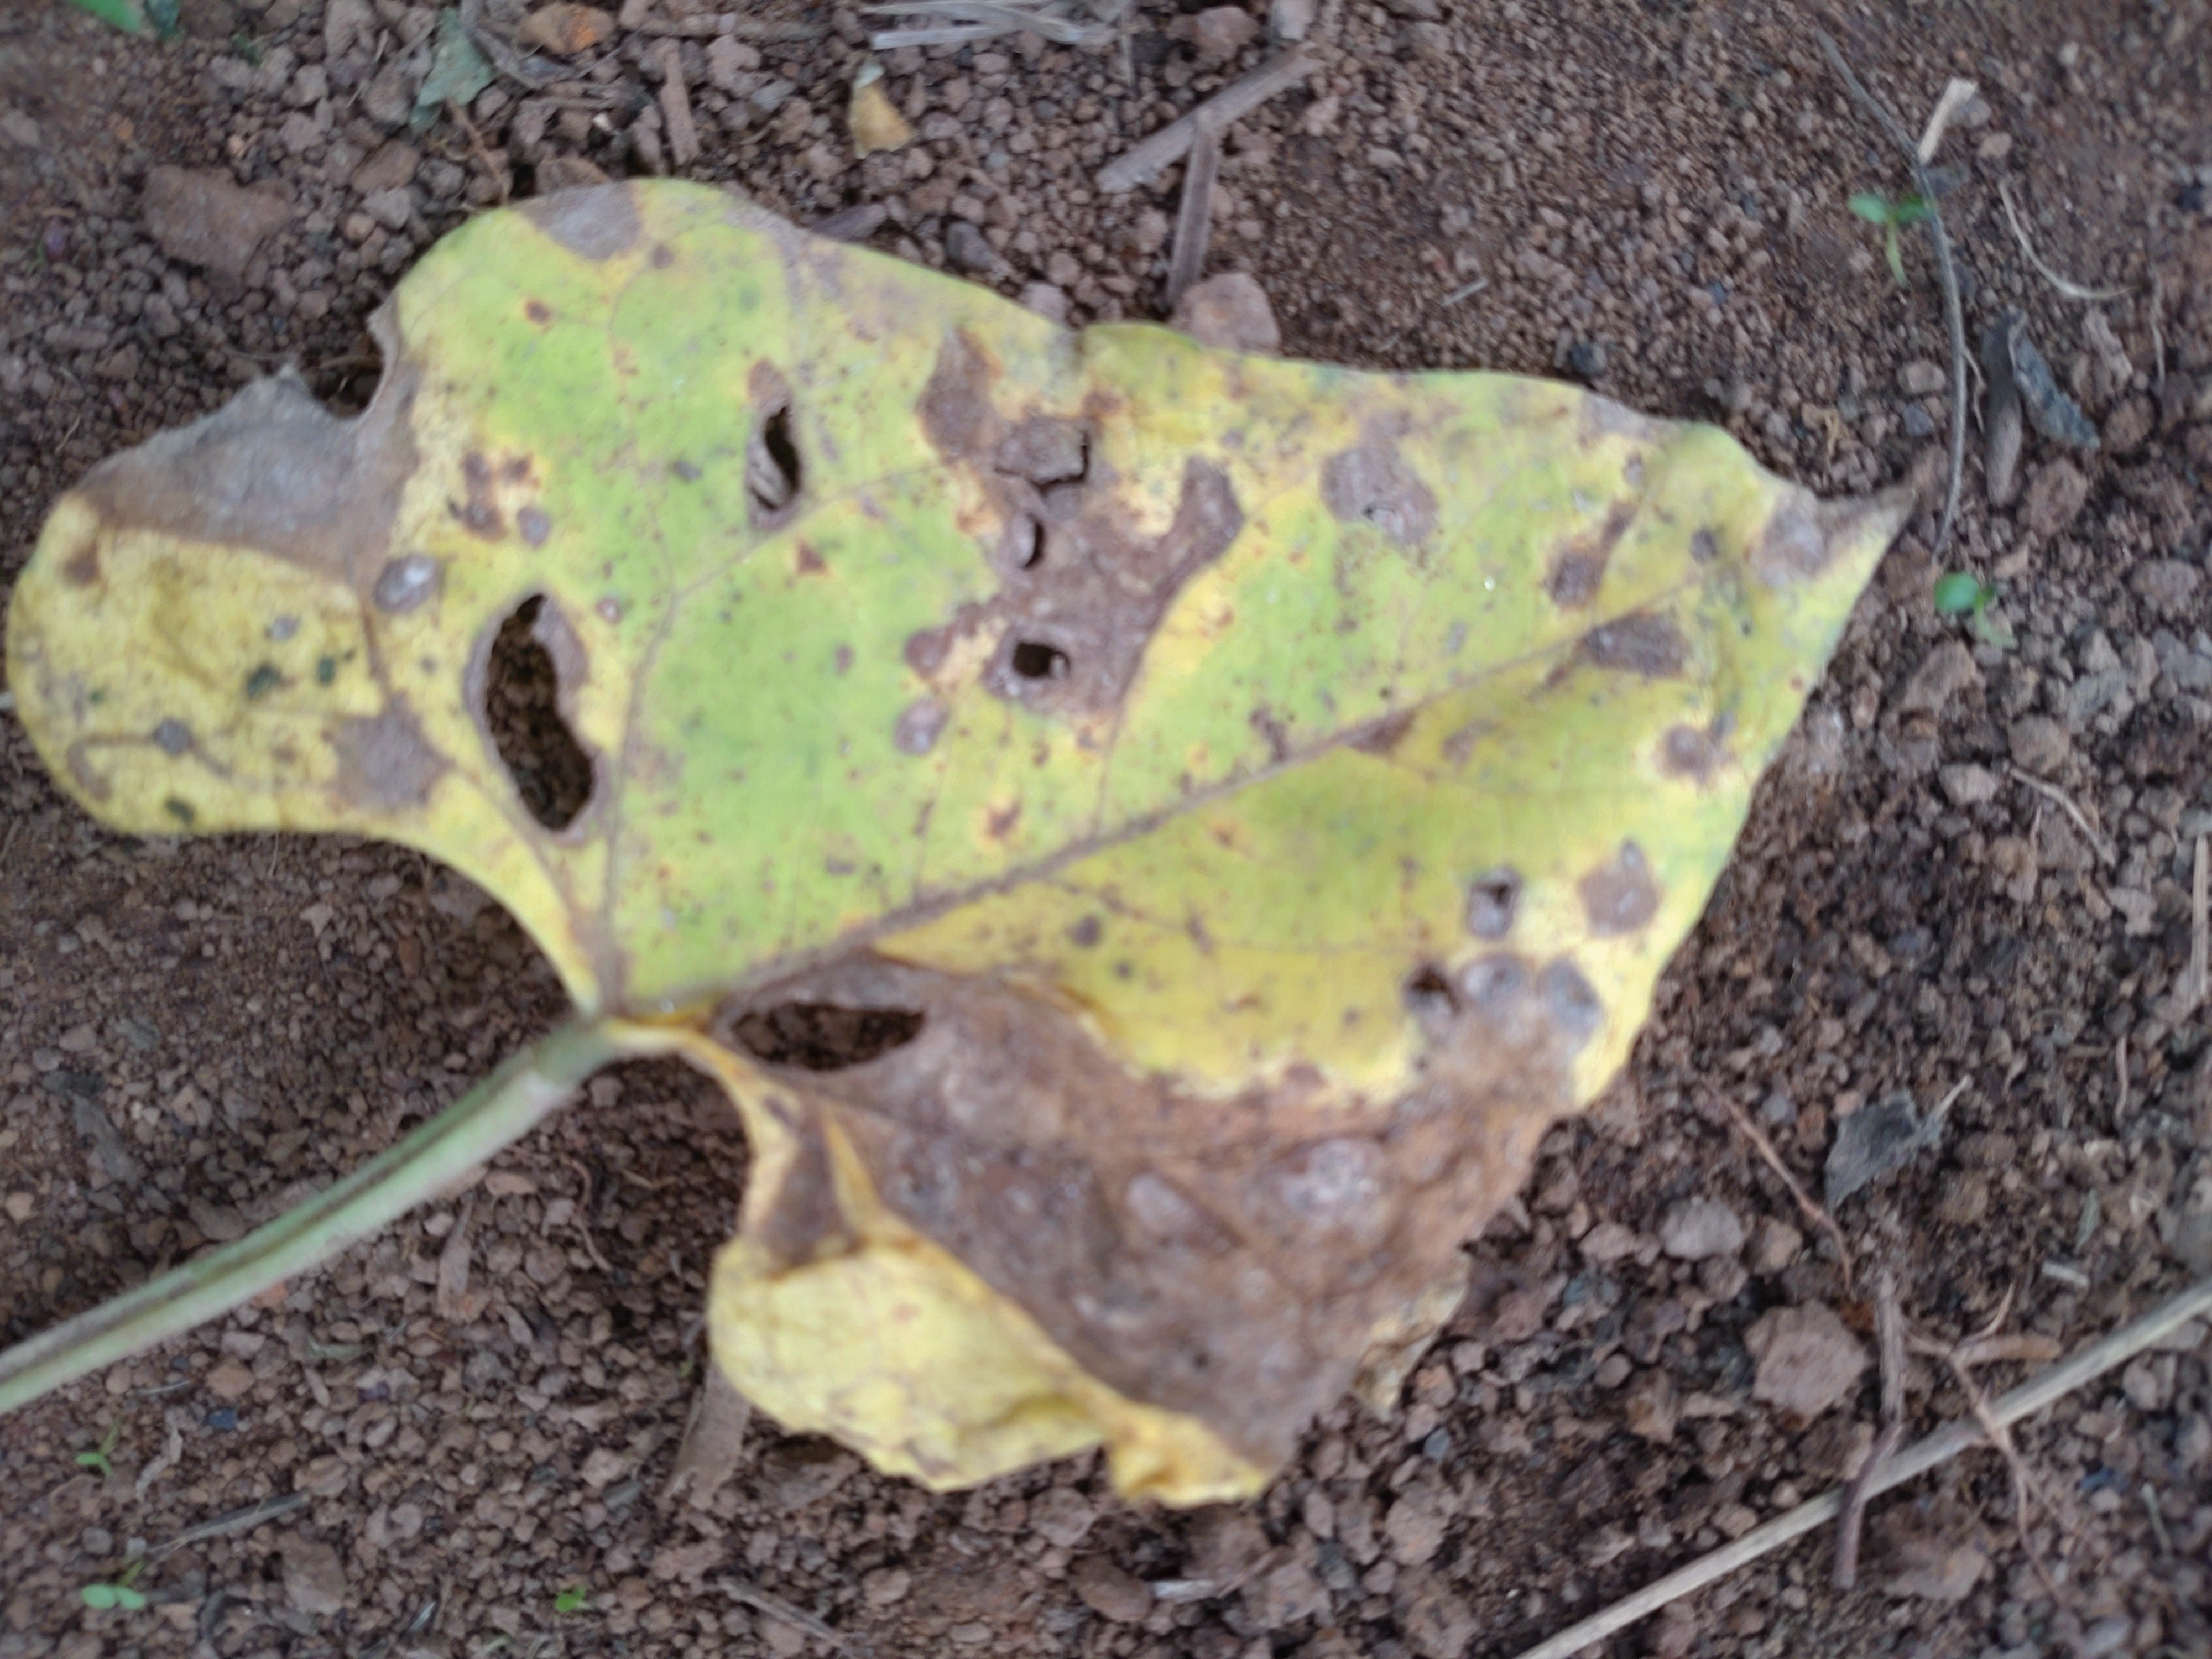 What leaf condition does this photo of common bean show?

anthracnose
